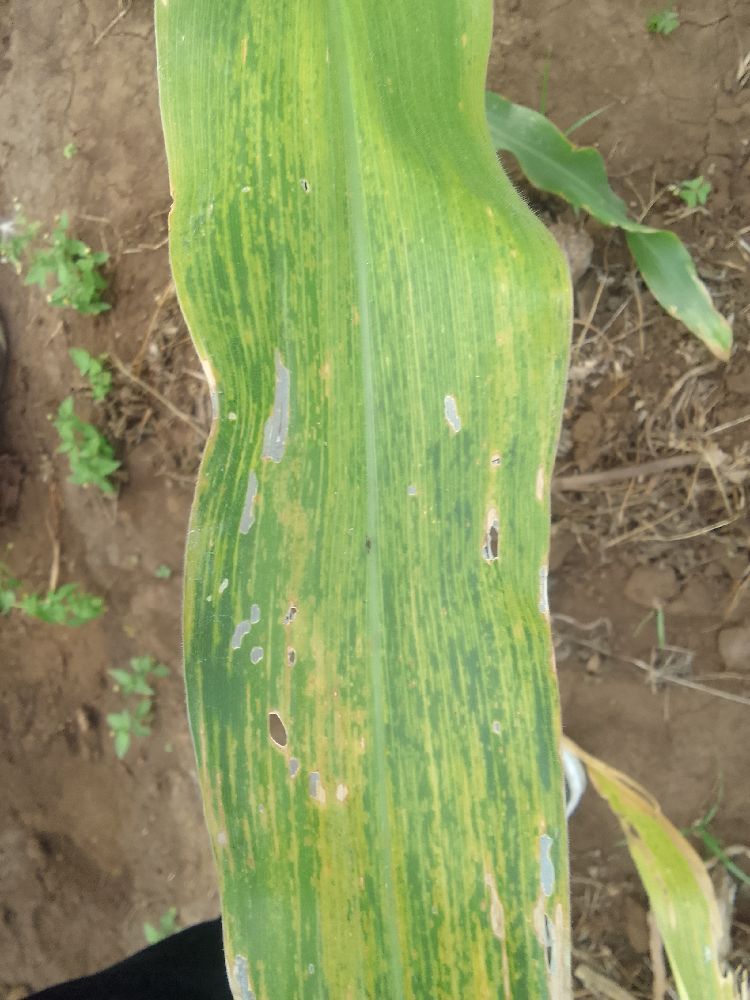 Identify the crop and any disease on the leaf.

maize, maize lethal necrosis
